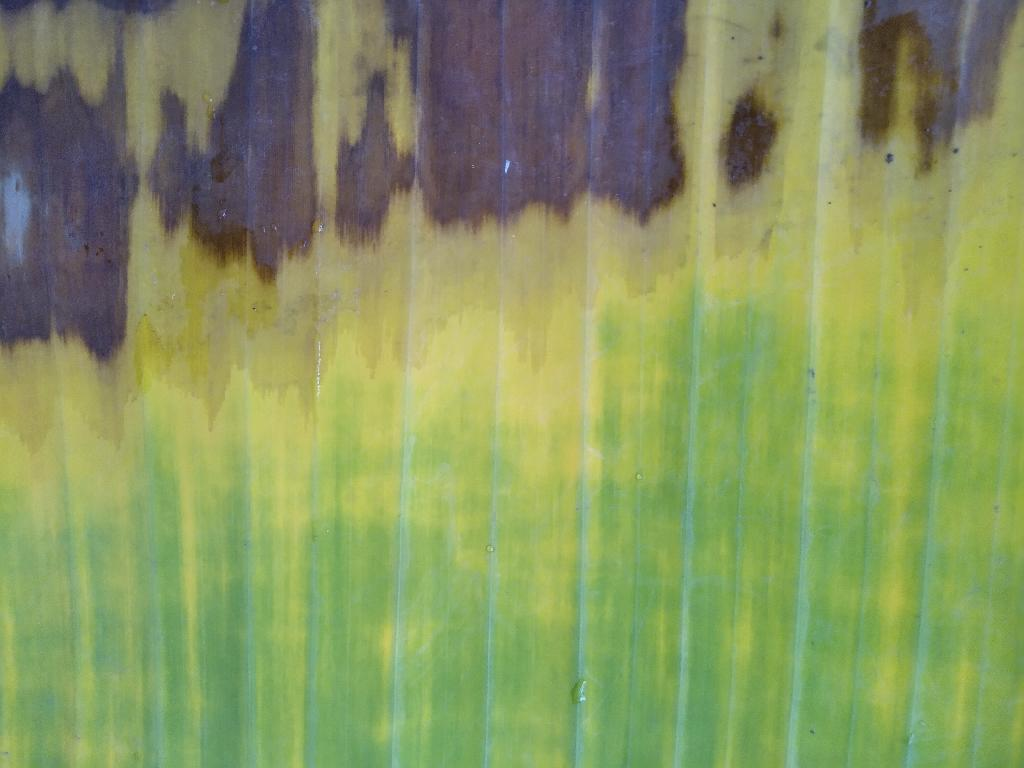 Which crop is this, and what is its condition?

banana, fusarium wilt race 1
